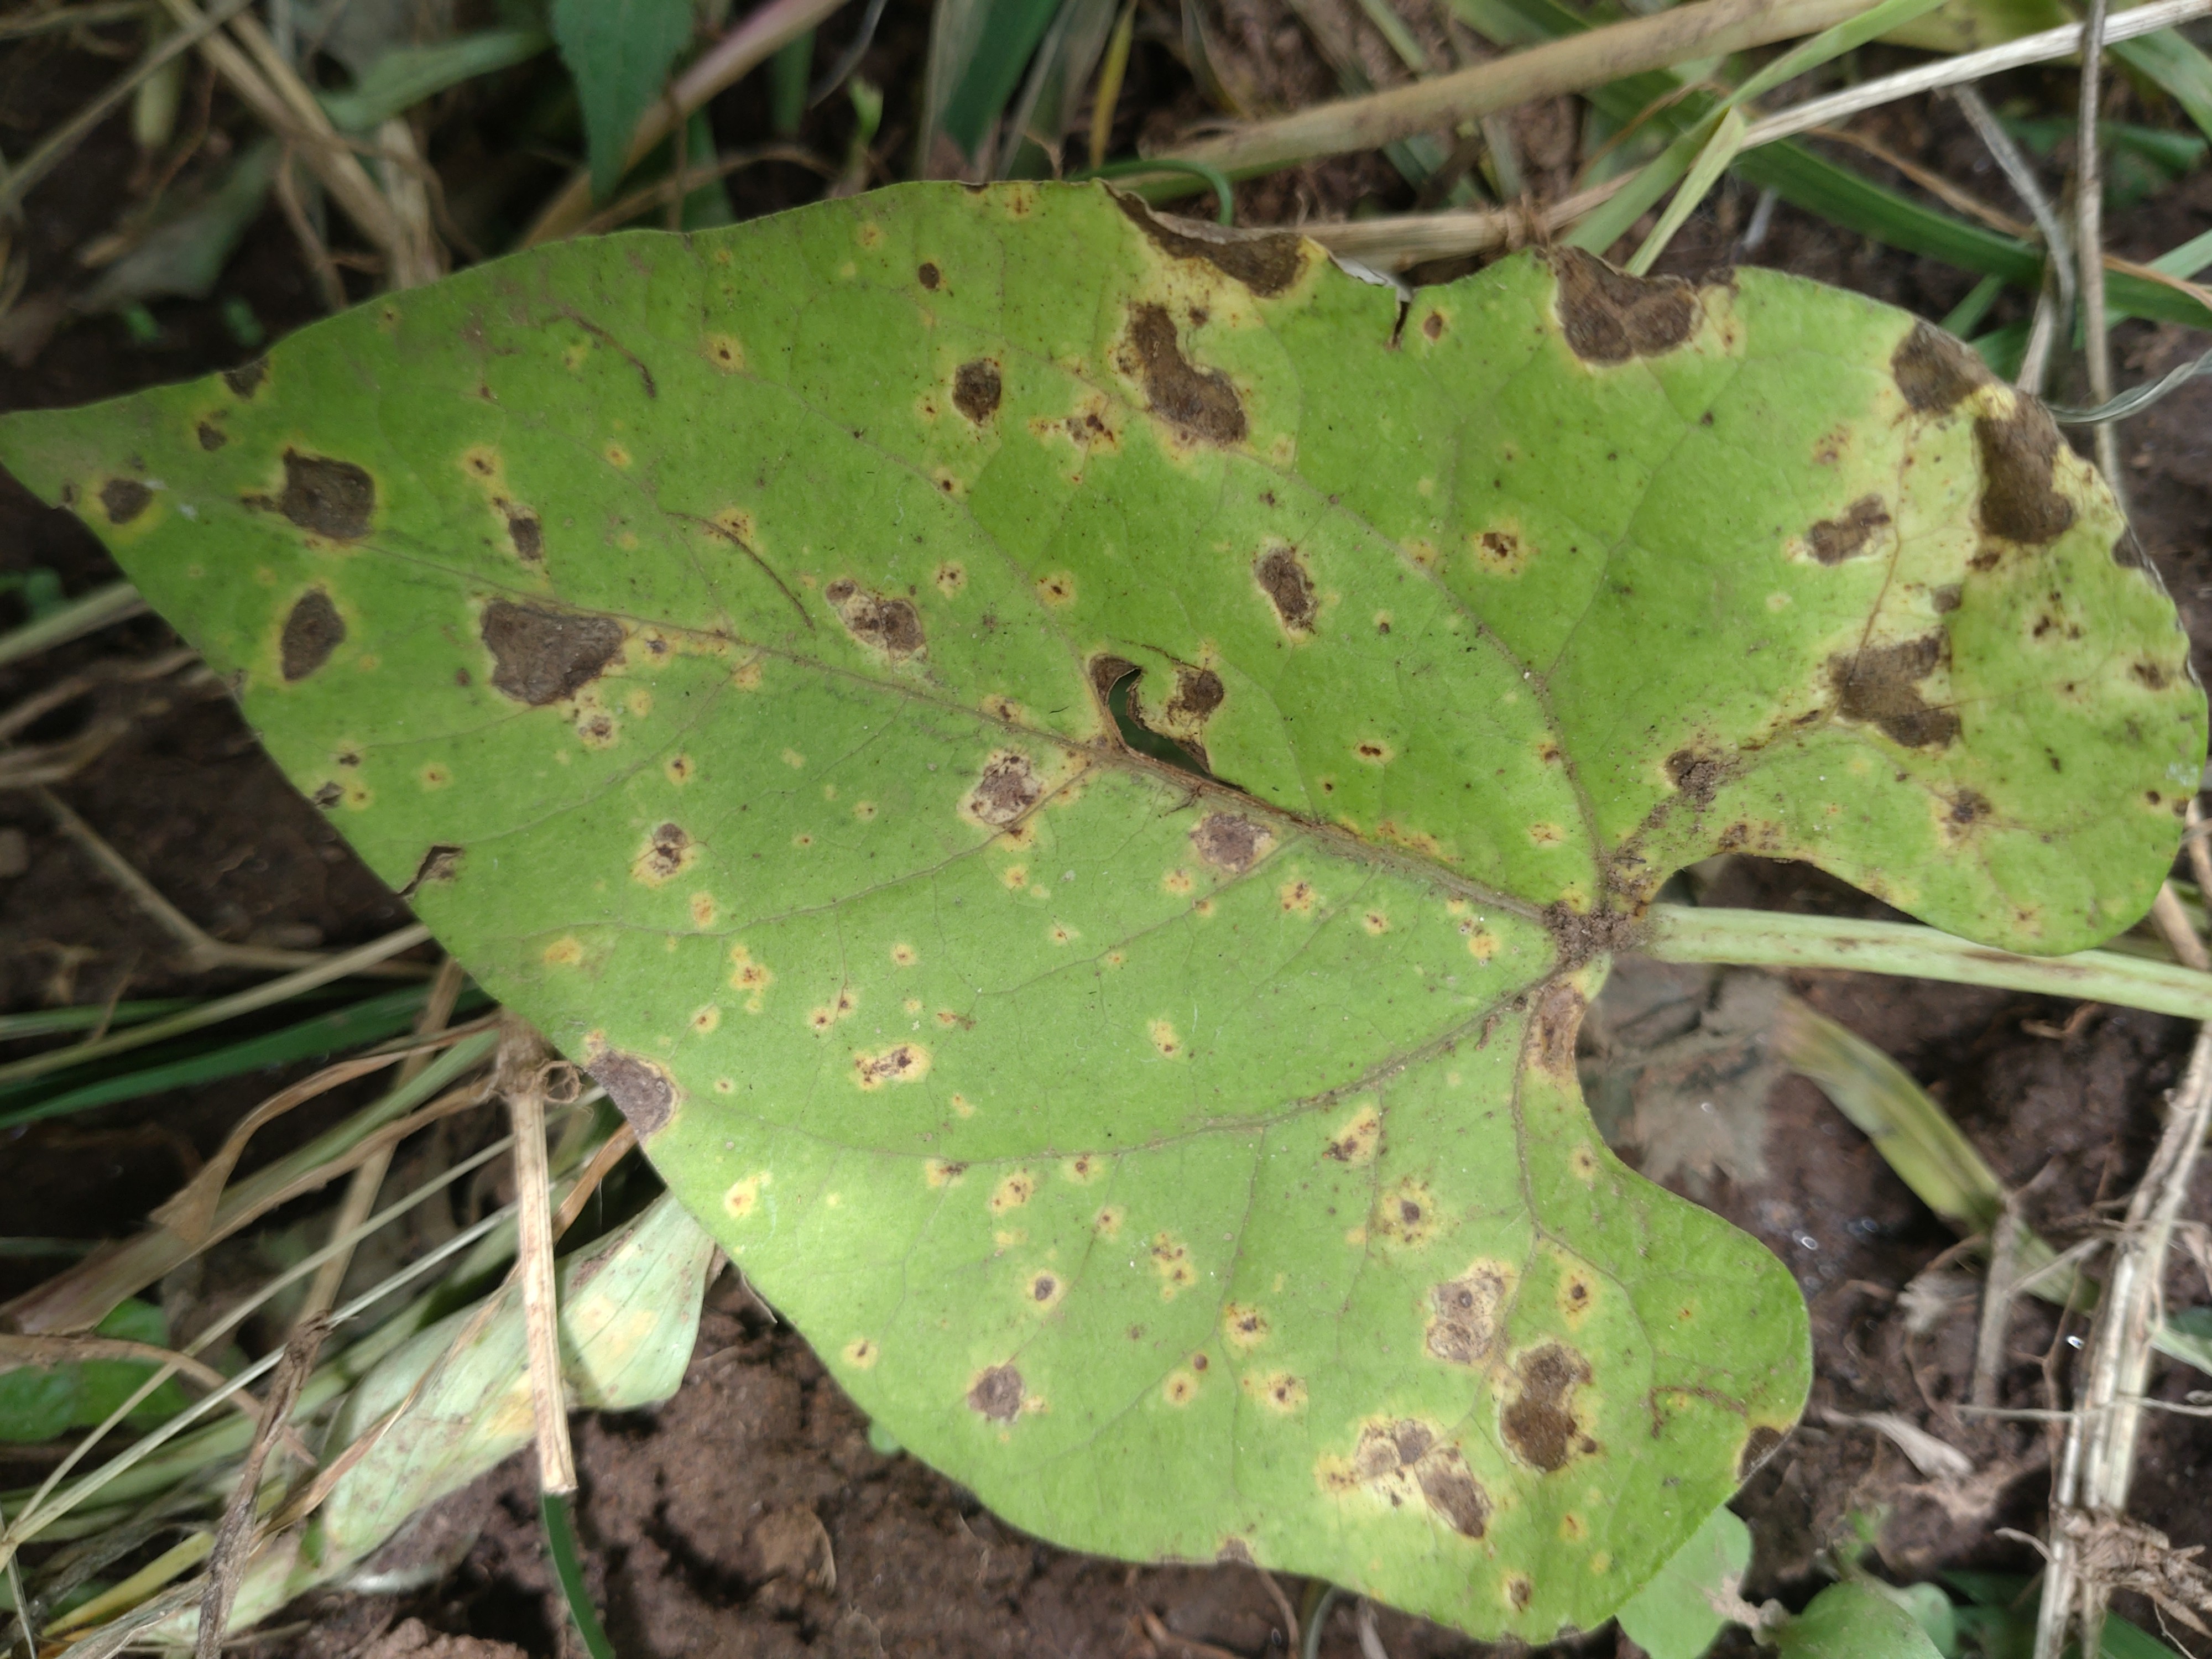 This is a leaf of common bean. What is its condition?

rust
